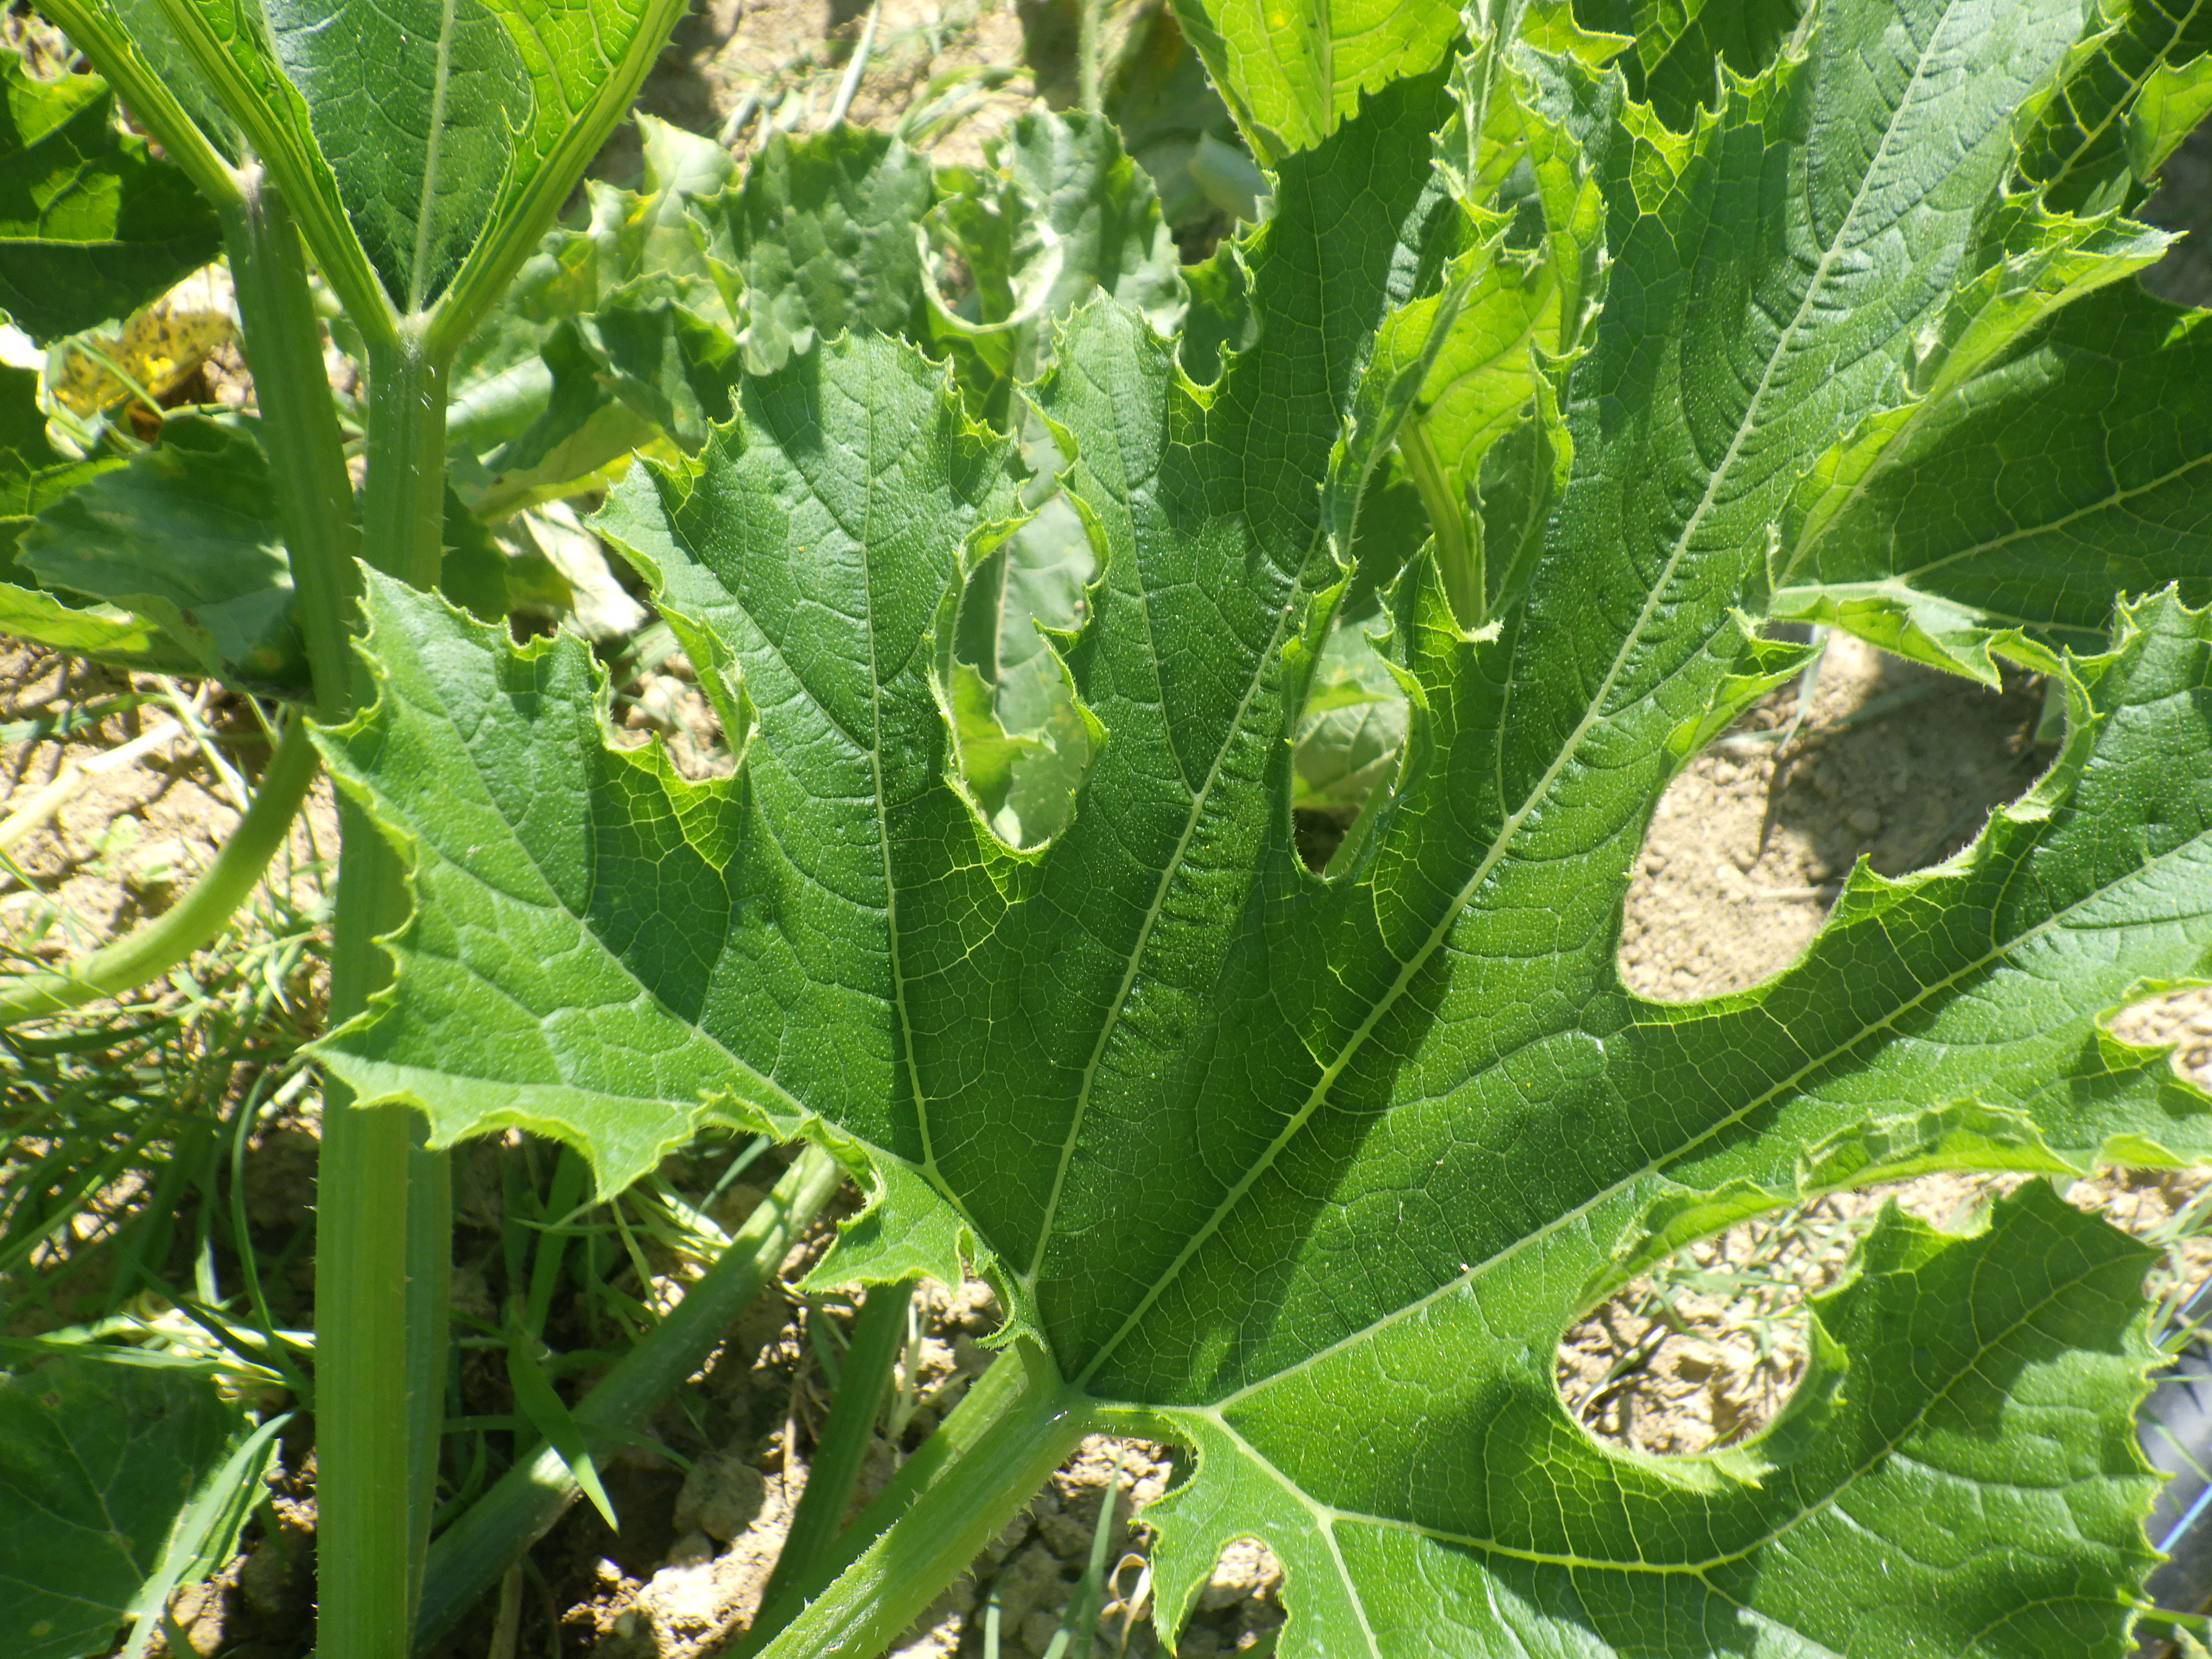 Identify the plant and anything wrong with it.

zucchini, healthy
